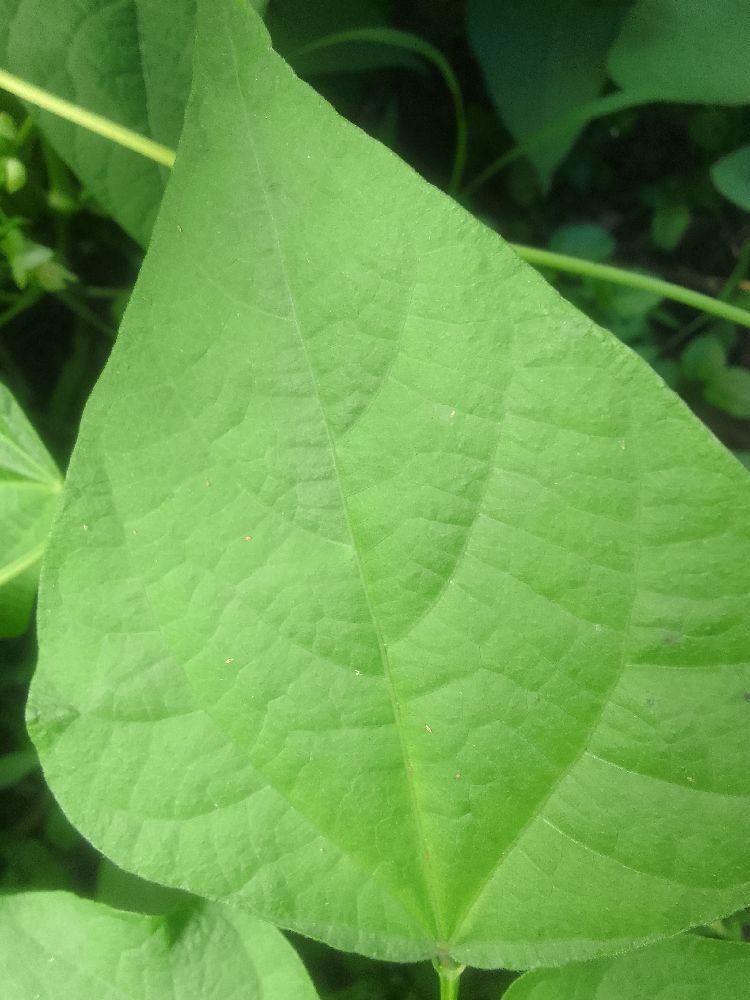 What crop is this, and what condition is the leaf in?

common bean, healthy
